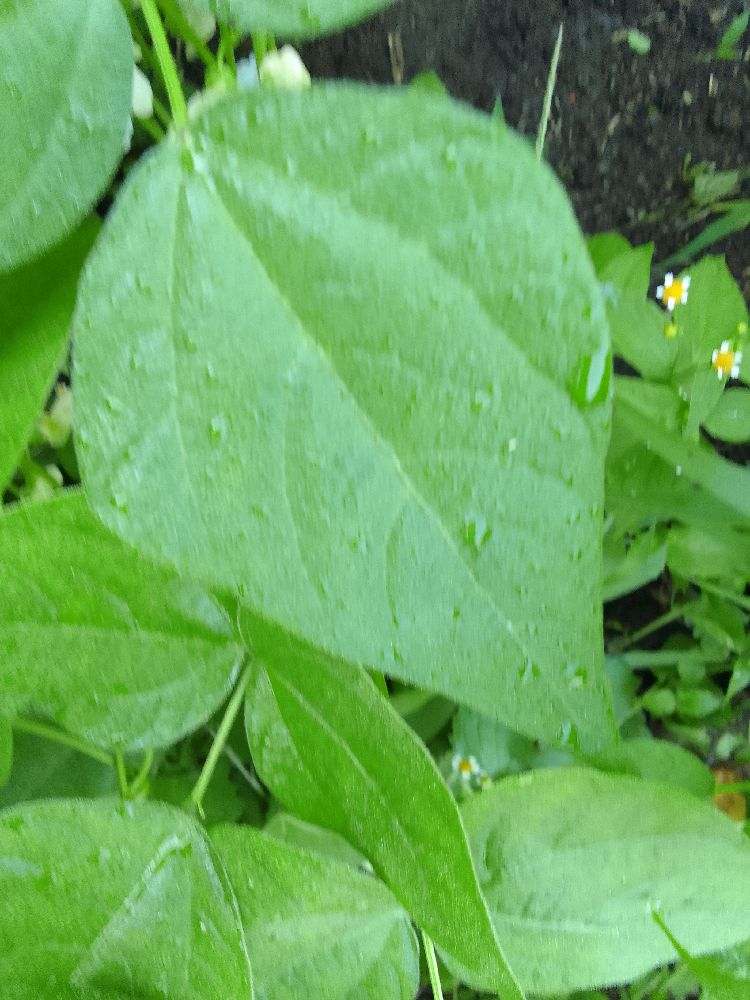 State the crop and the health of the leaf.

common bean, healthy
